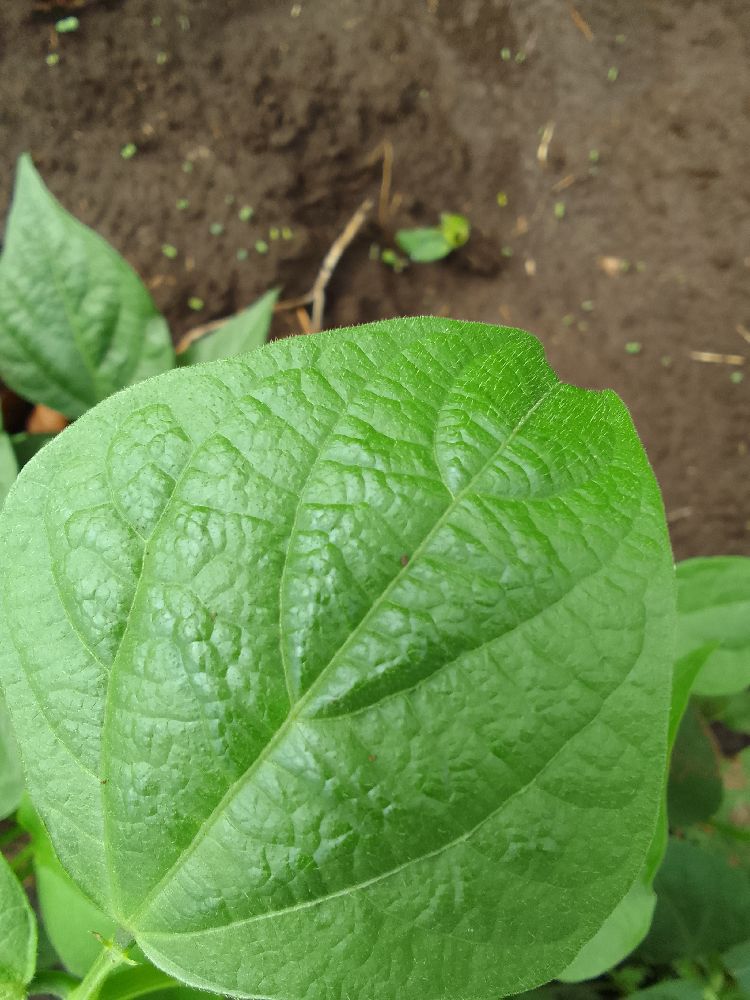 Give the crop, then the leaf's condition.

common bean, healthy
